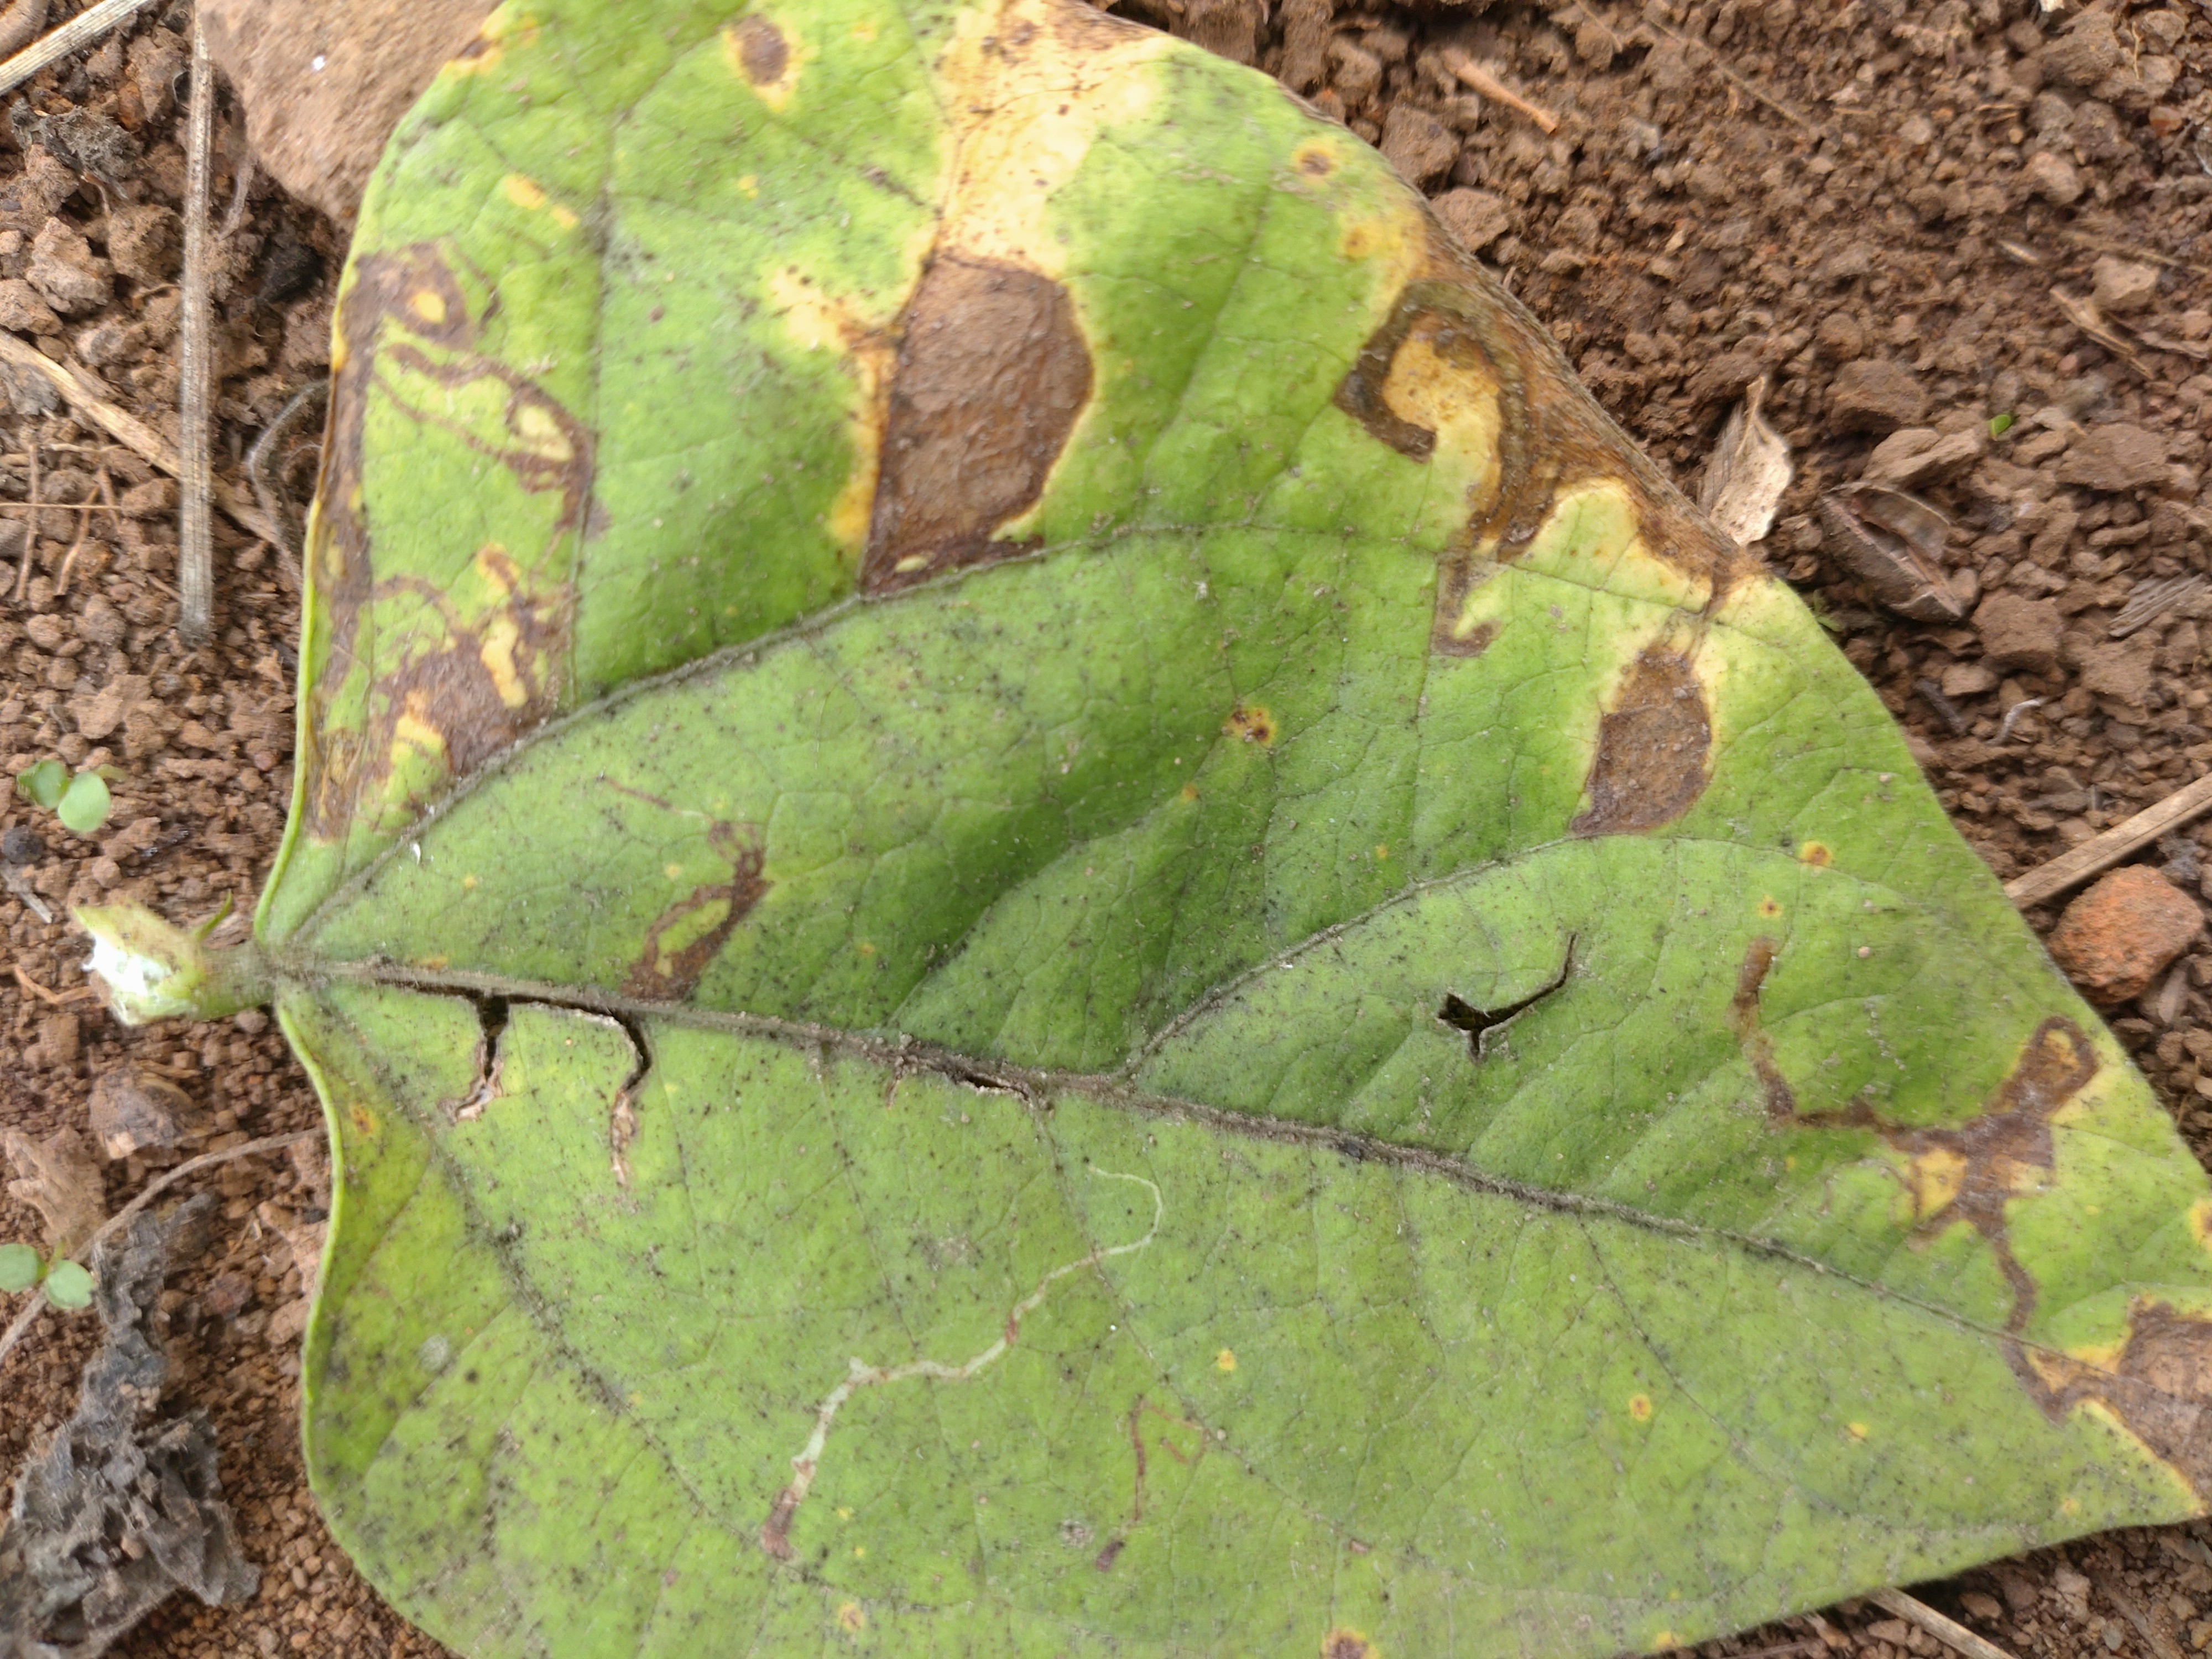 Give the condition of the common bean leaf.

anthracnose
